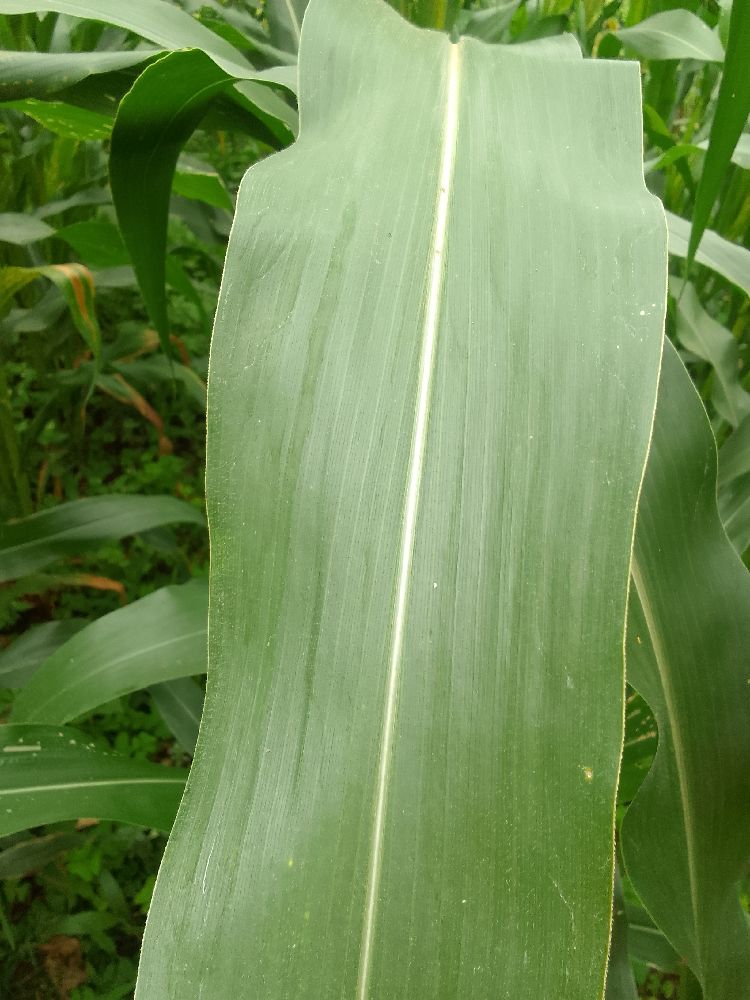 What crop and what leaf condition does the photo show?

maize, healthy
